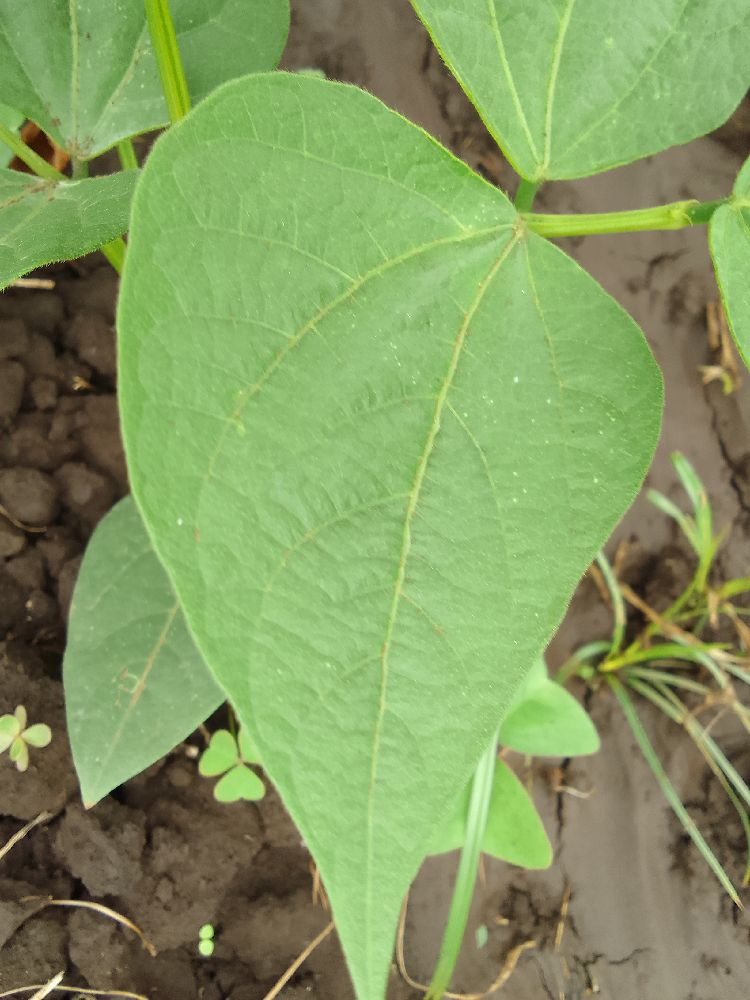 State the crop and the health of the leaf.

common bean, healthy
